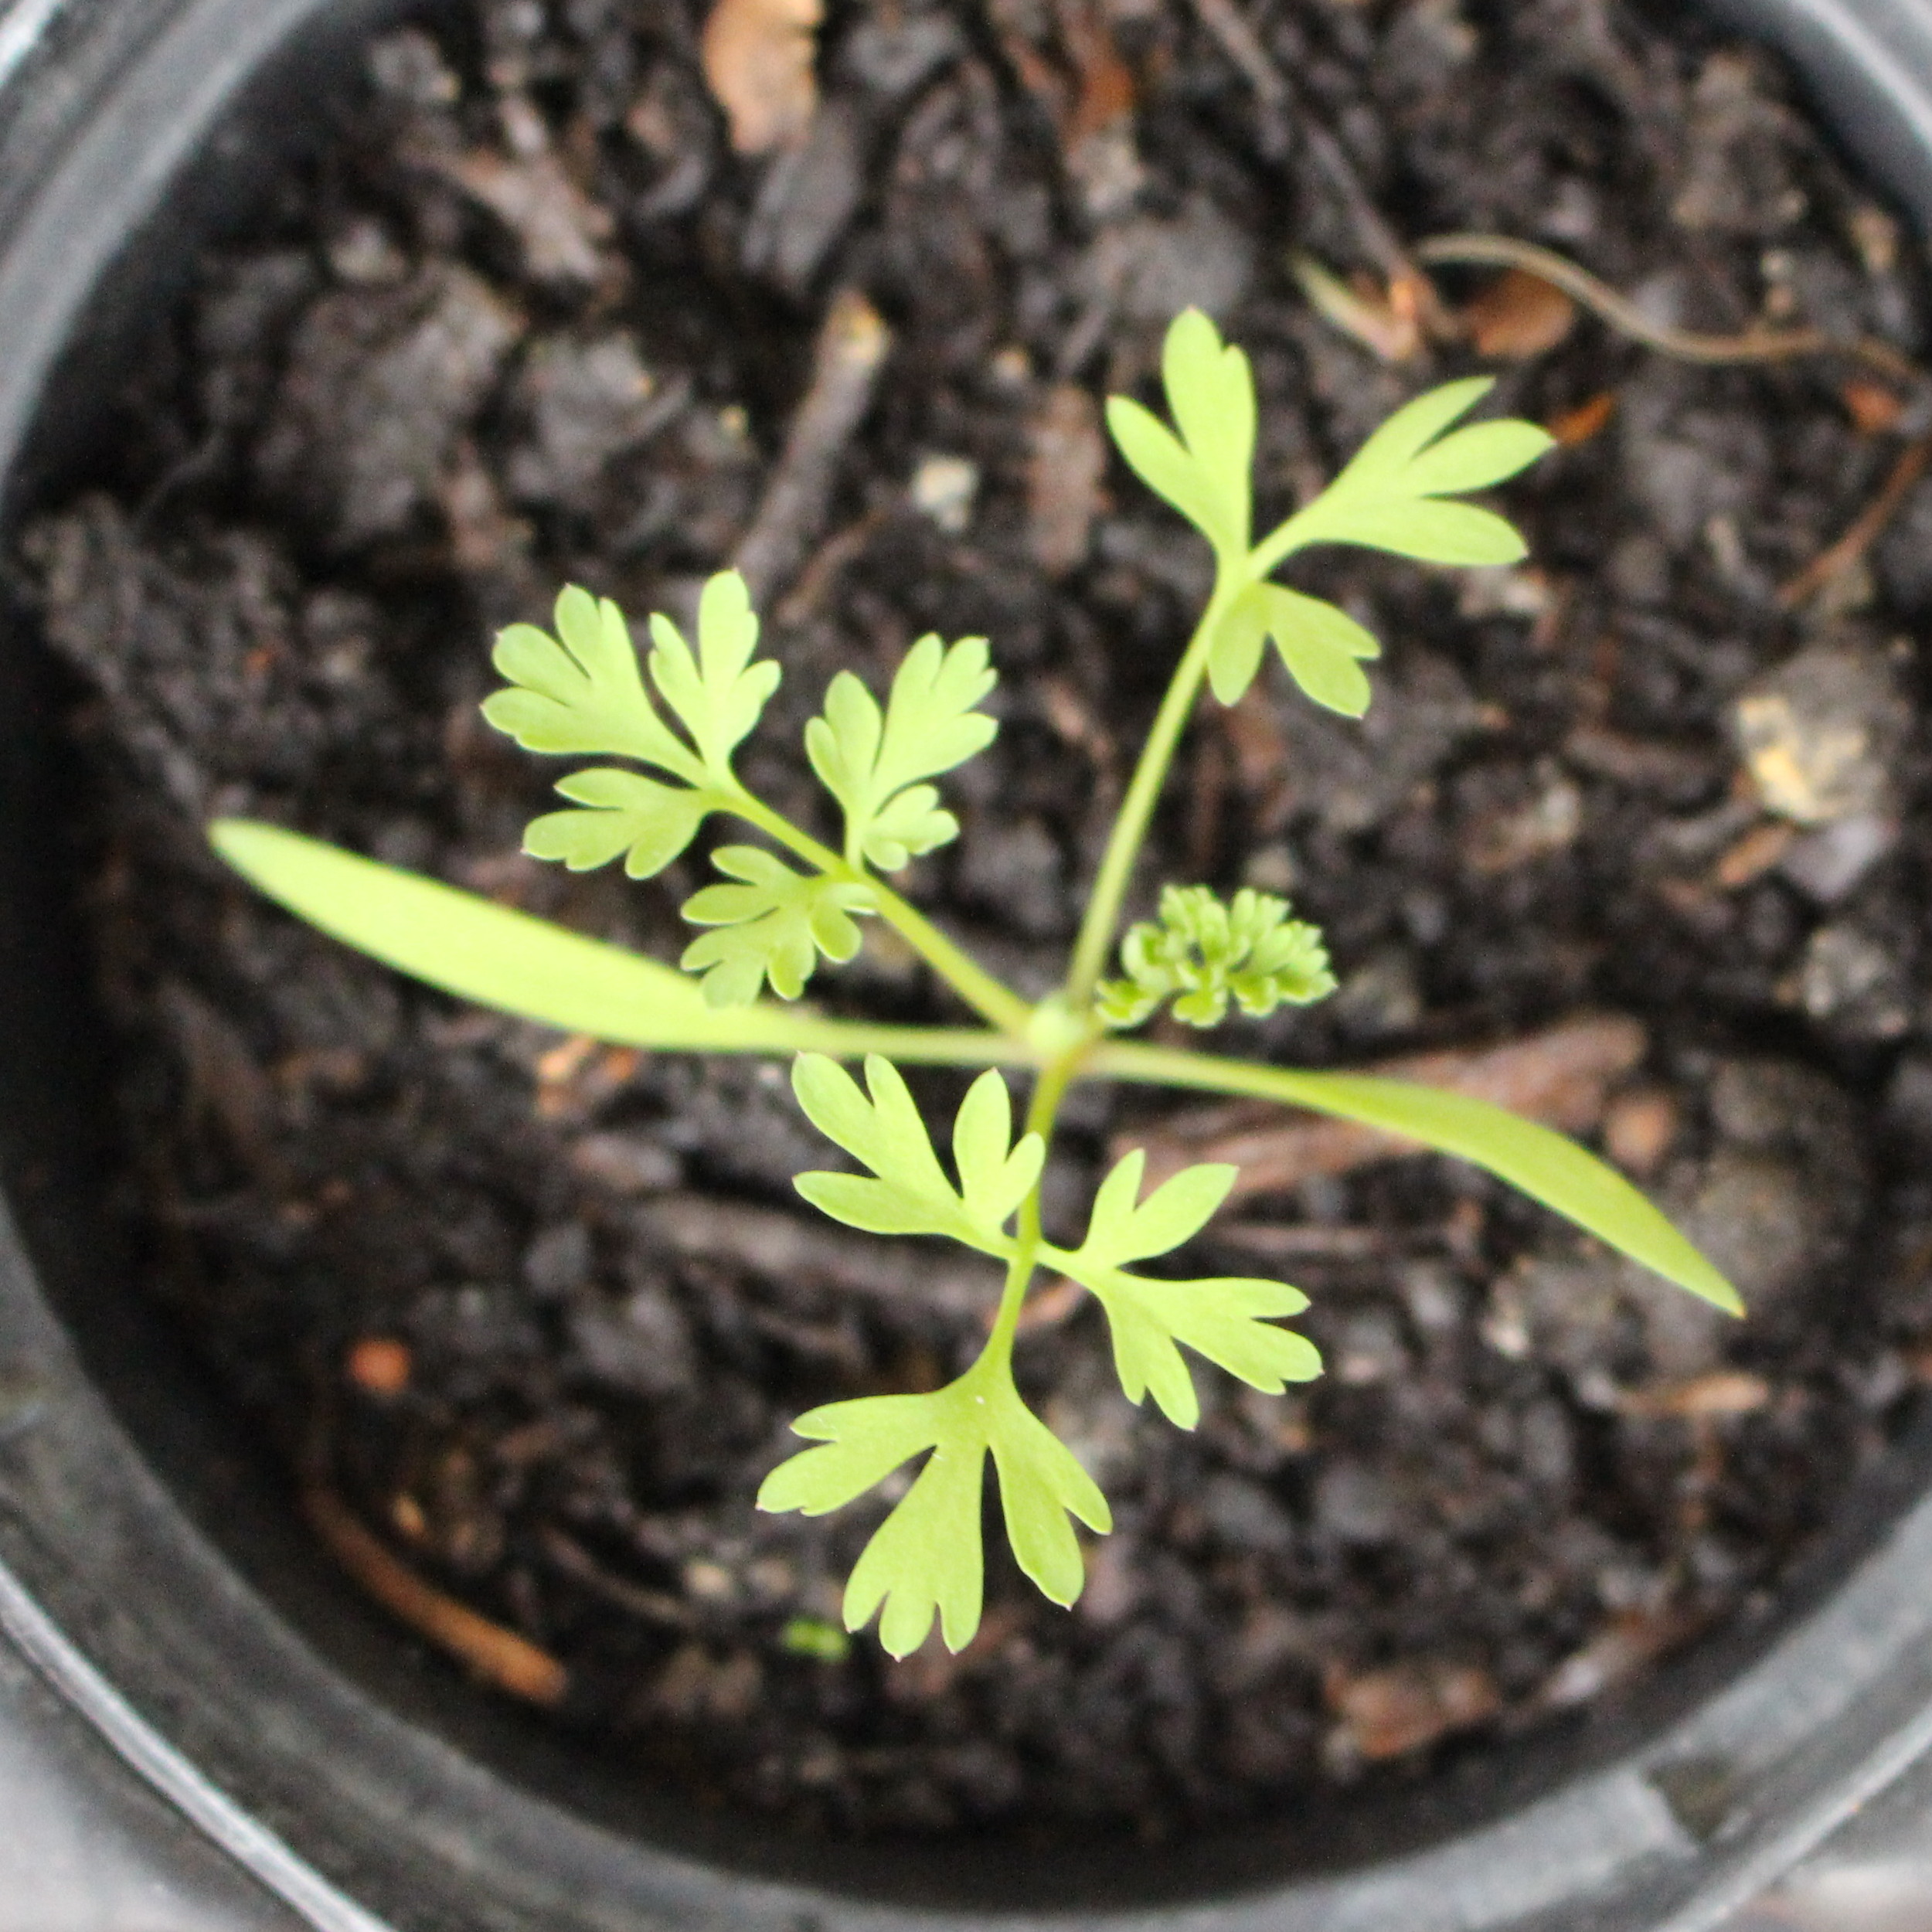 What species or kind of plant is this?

Fumaria officinalis
